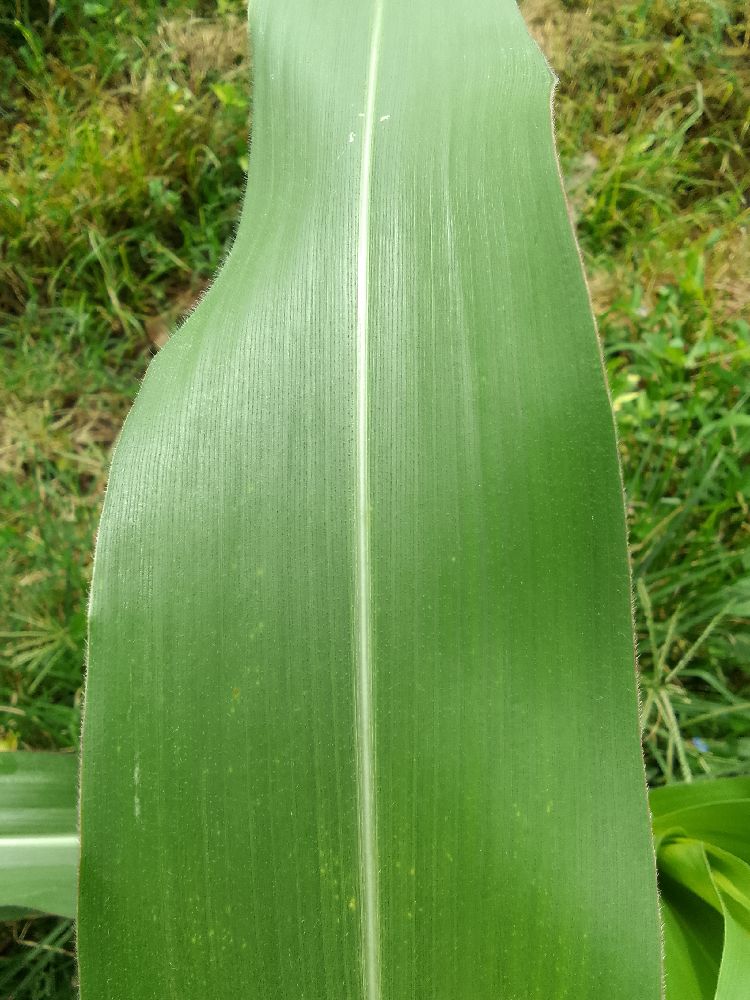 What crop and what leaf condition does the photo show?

maize, healthy
